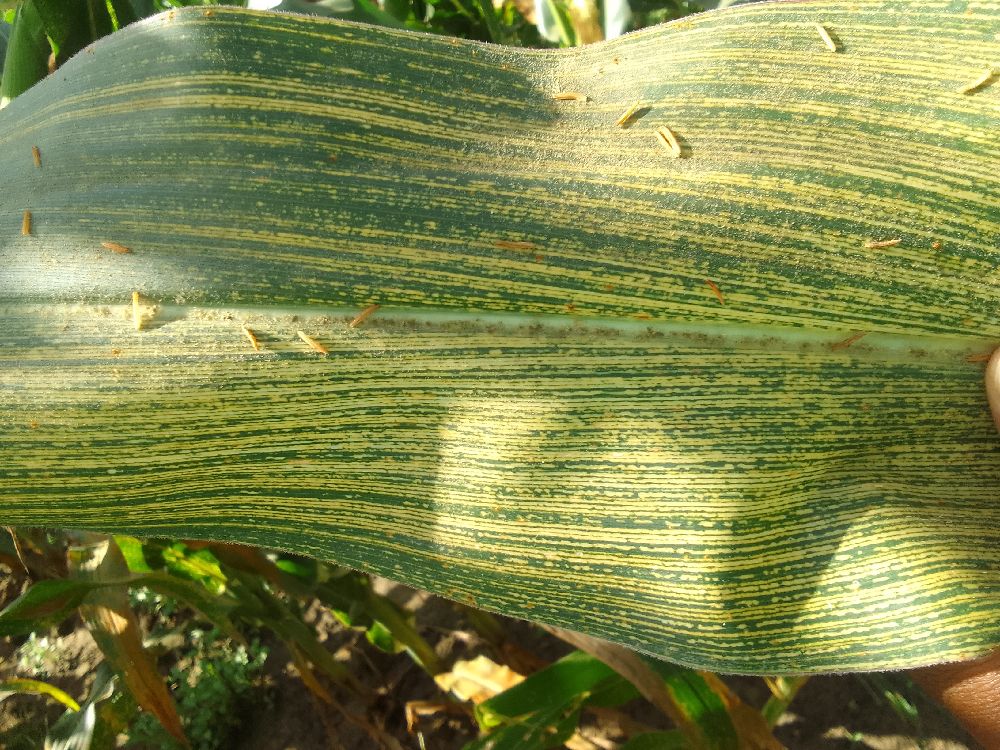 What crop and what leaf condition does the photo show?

maize, maize streak virus
